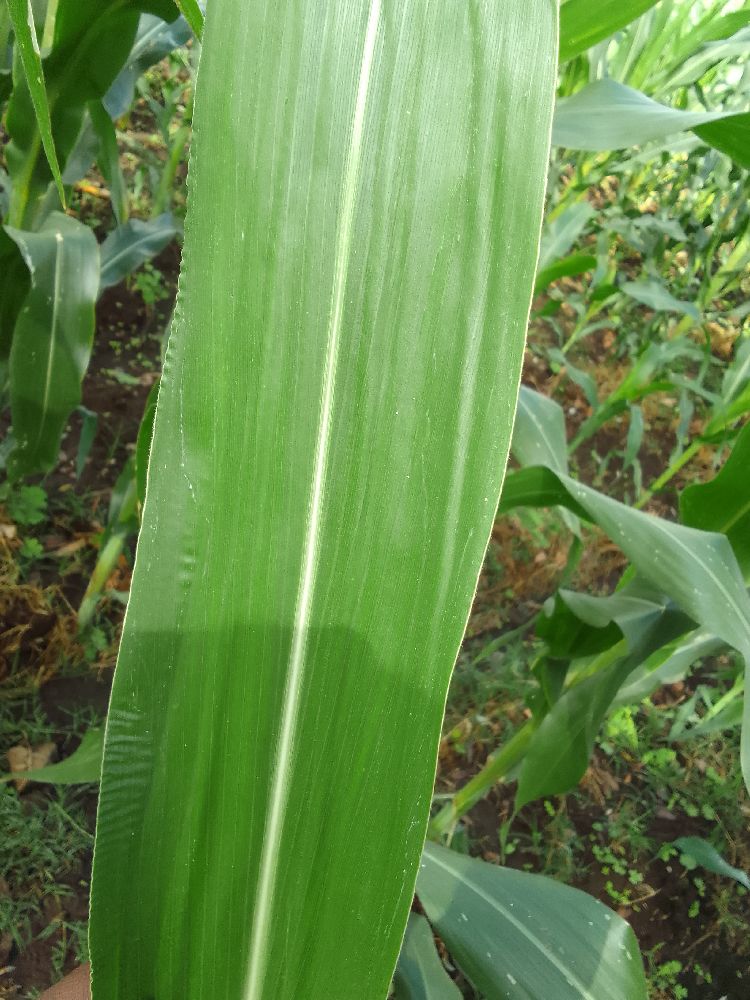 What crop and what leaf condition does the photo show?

maize, healthy
